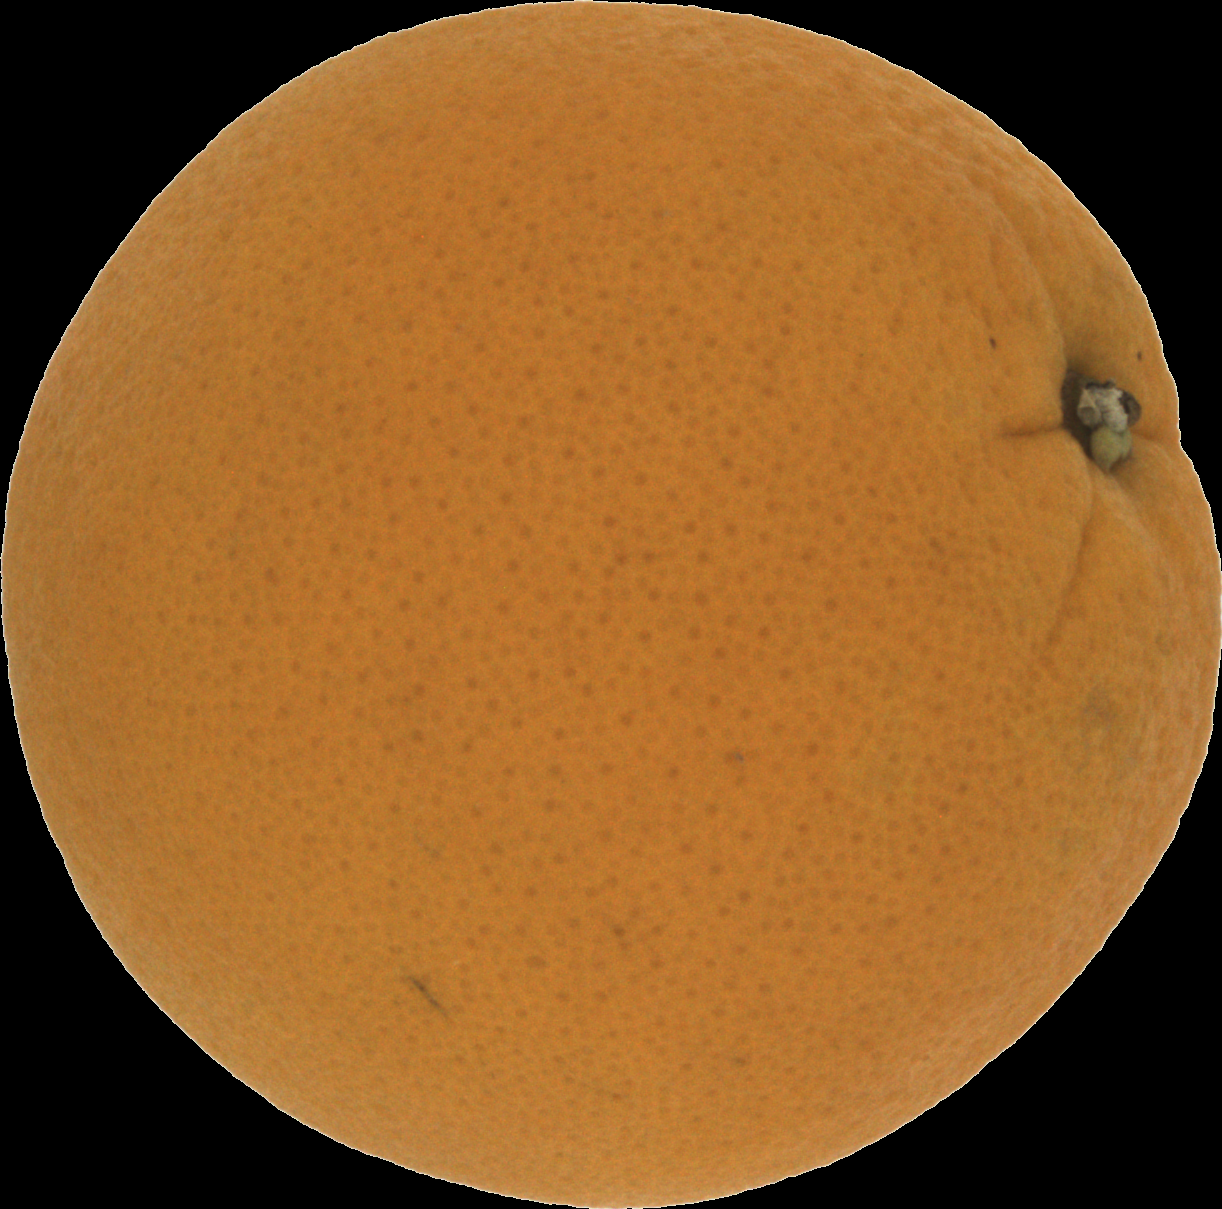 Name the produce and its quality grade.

orange, good
